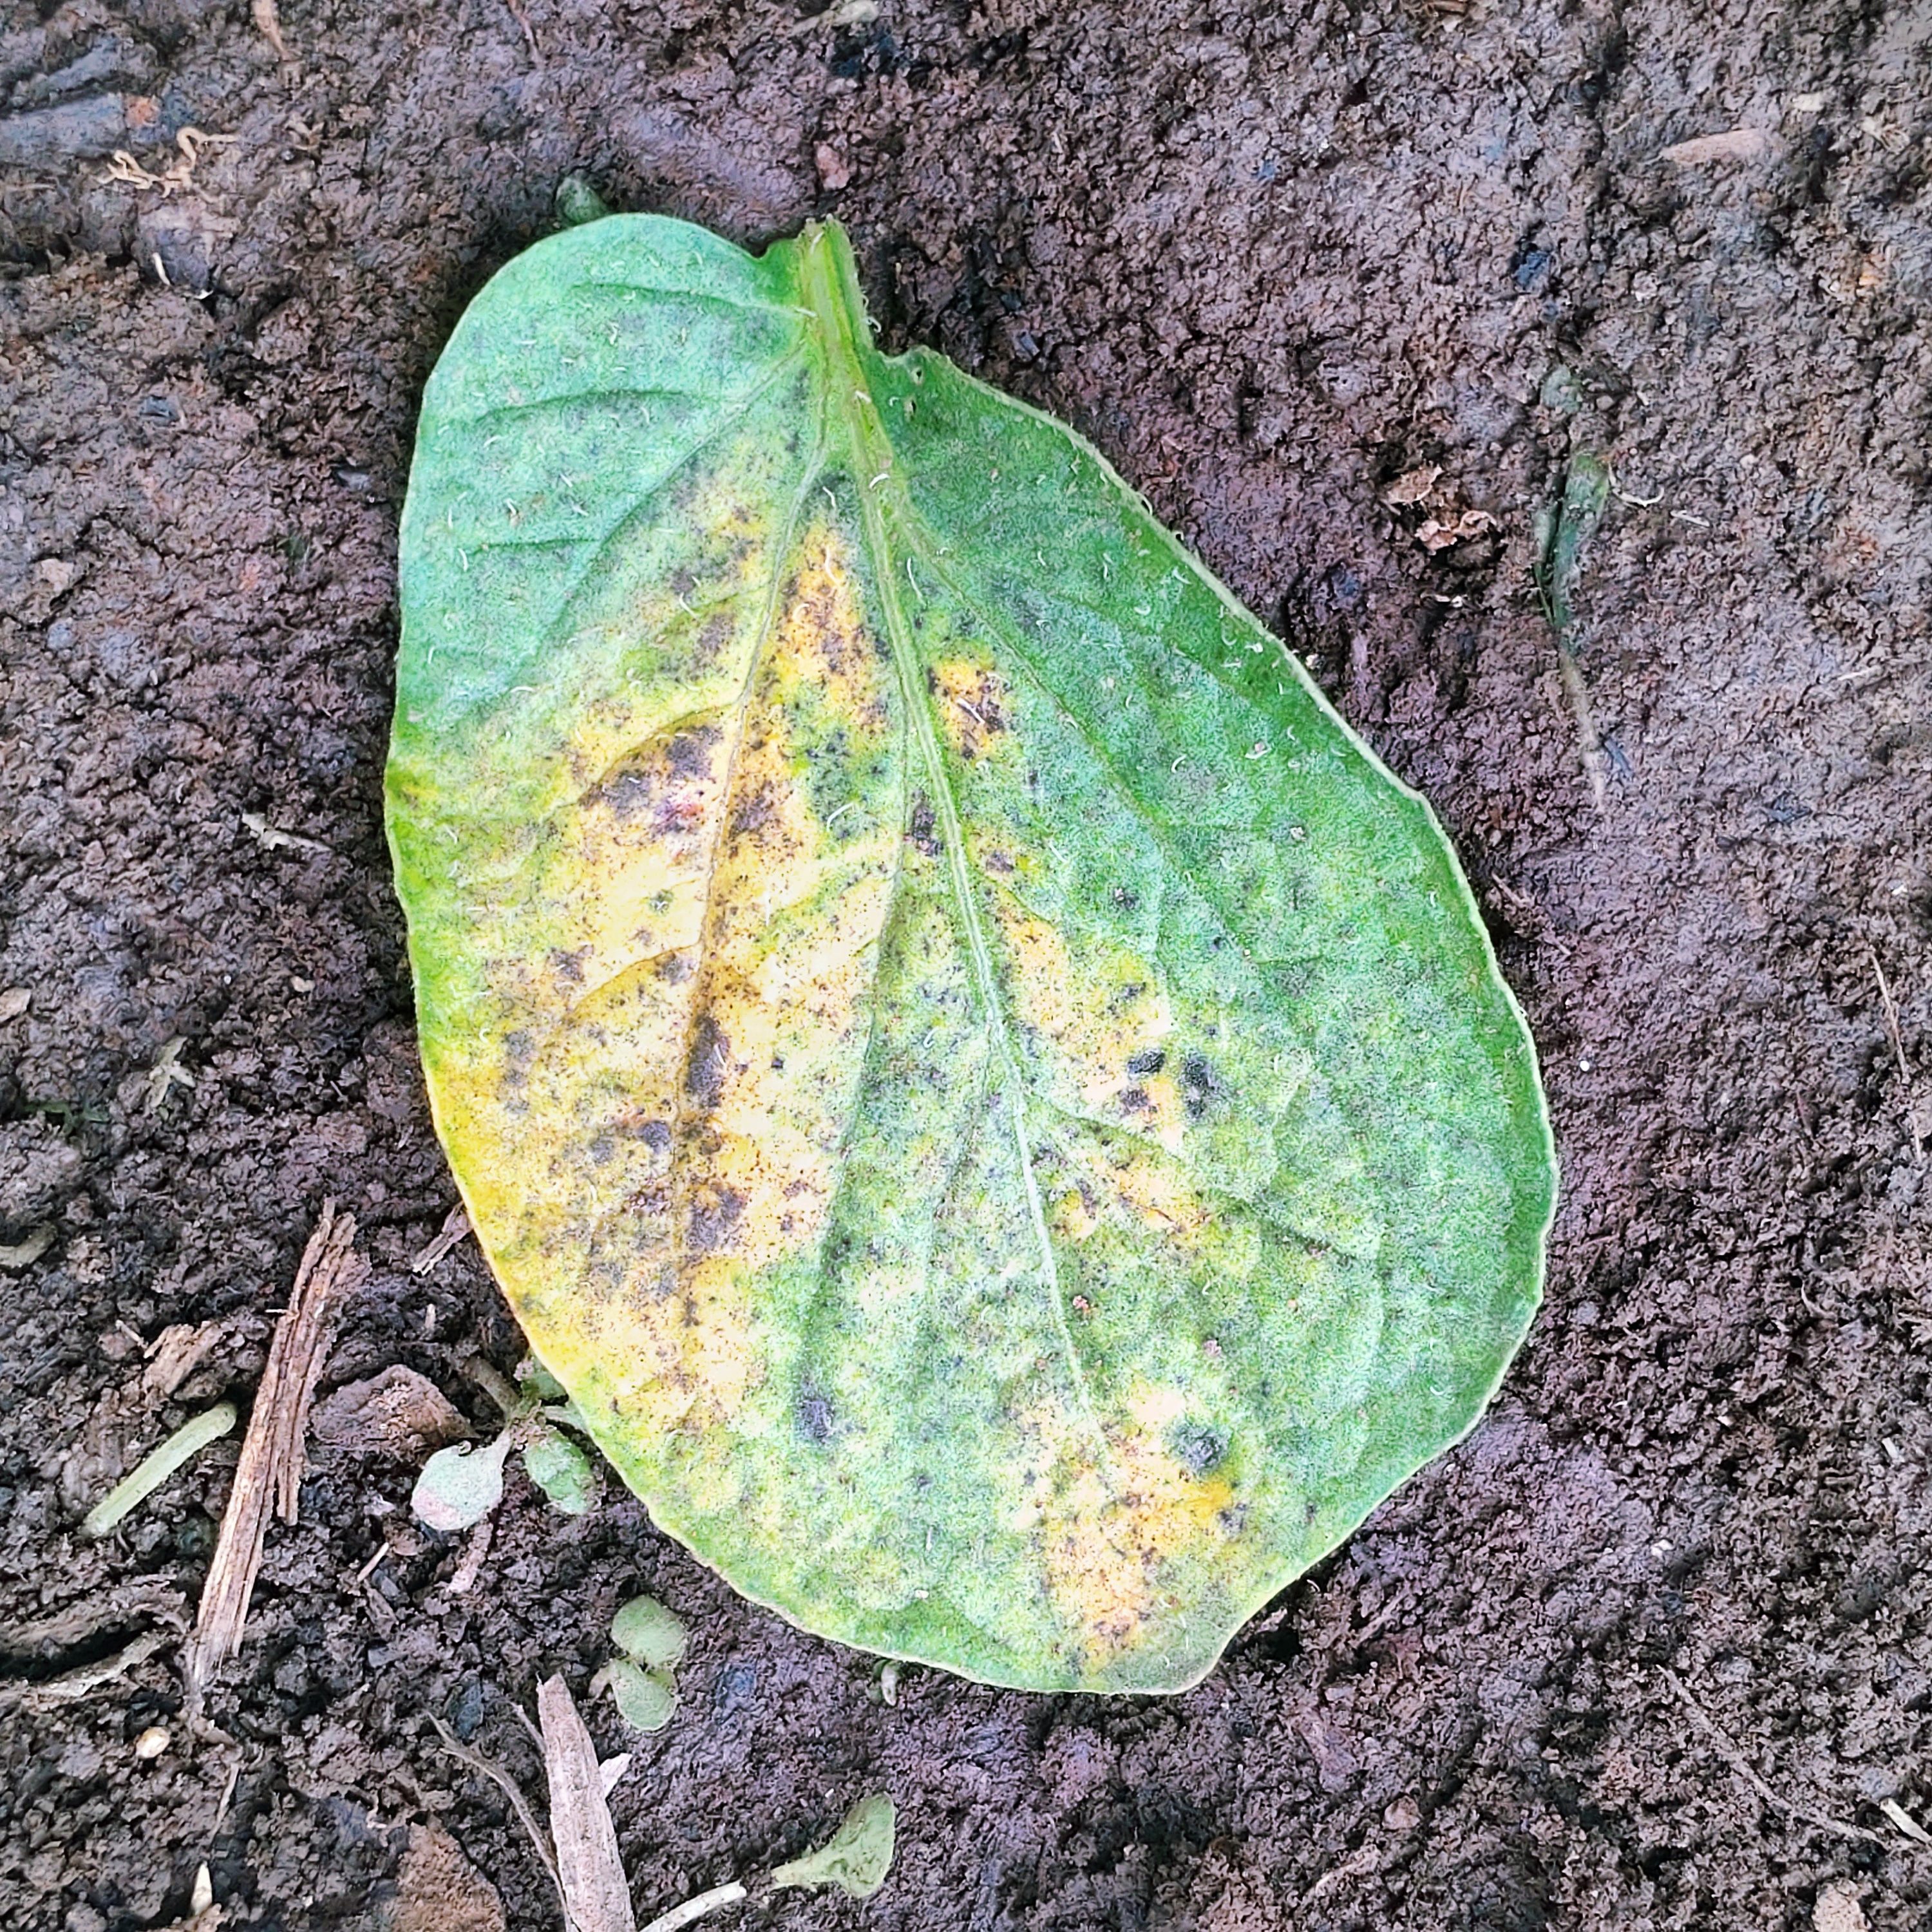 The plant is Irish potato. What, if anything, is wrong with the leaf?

late blight
